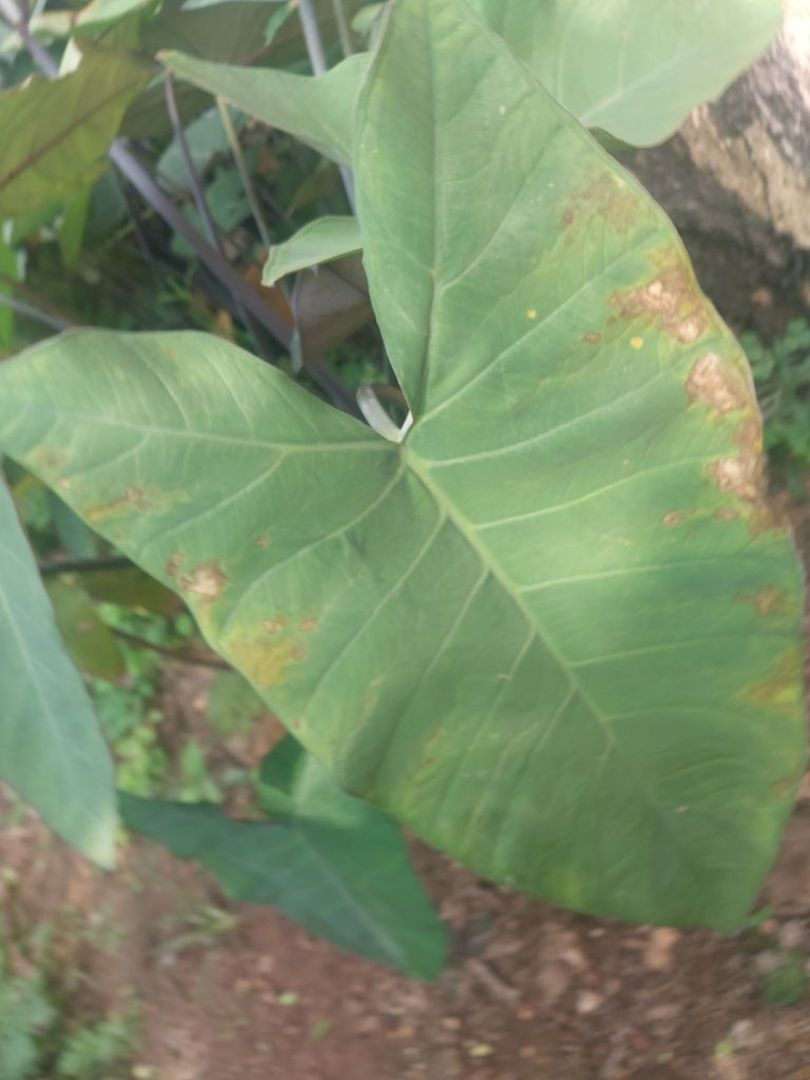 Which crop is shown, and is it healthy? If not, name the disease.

taro, leaf blight
